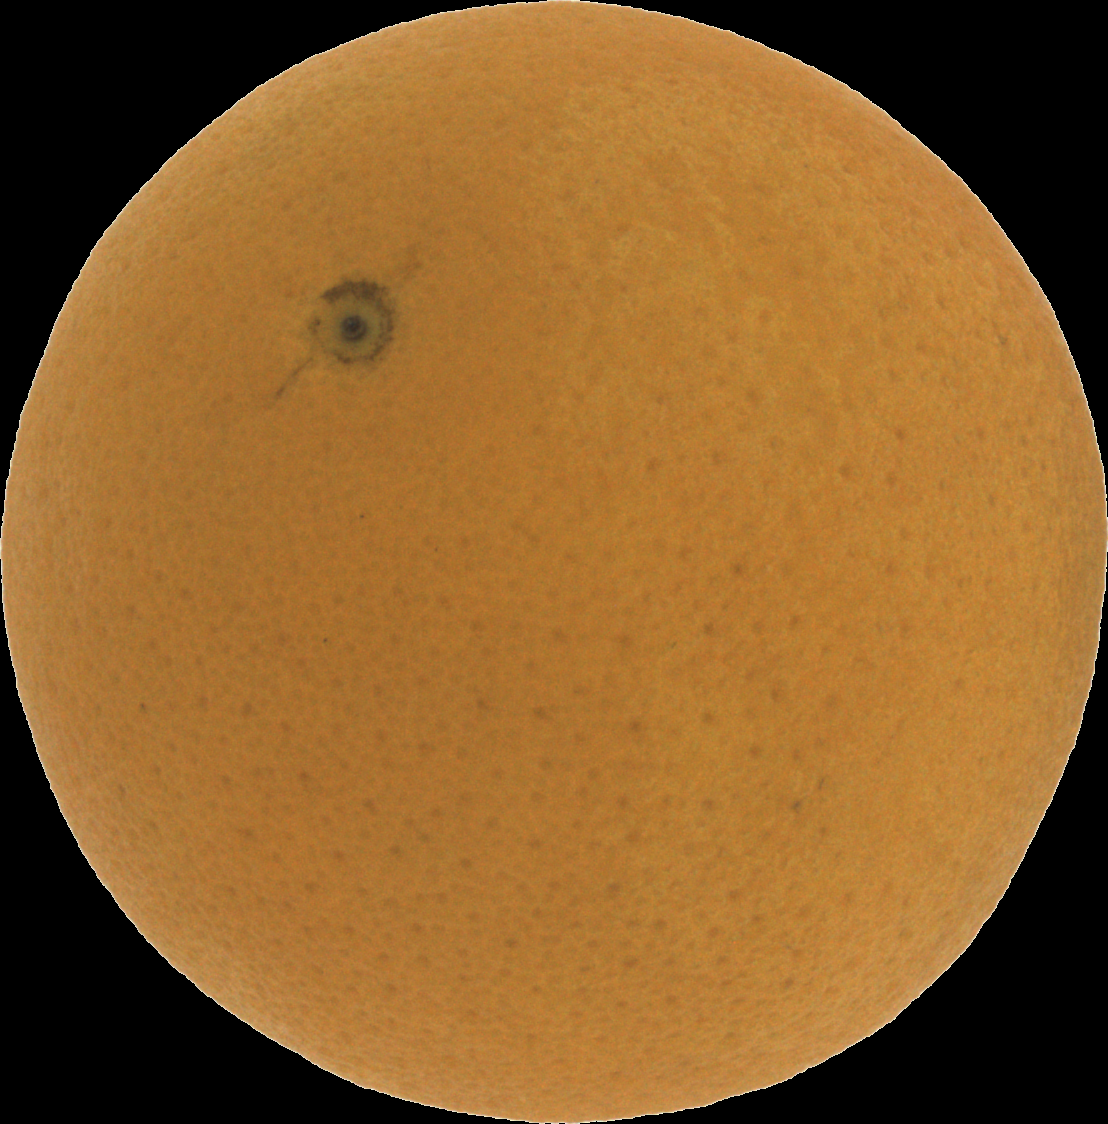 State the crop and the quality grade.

orange, good
